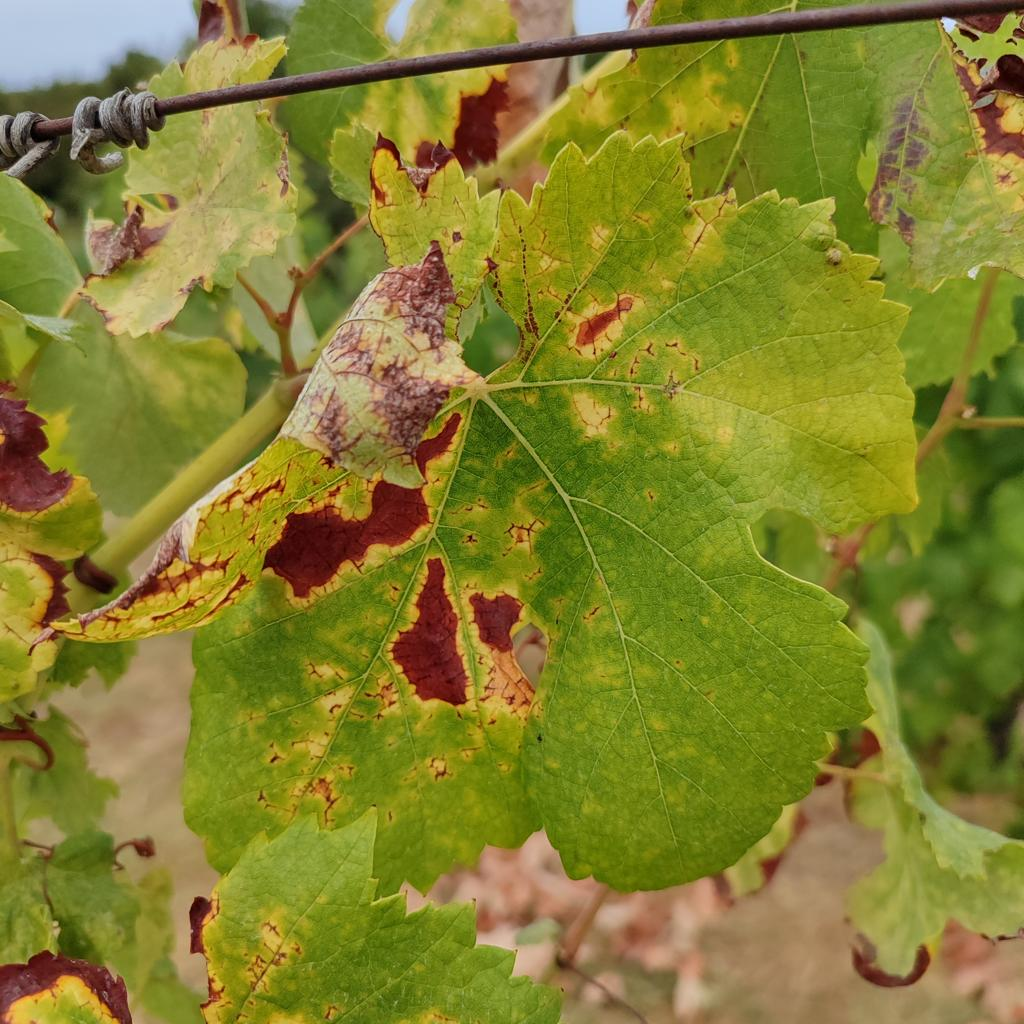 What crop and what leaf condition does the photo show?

grapevine, esca complex
